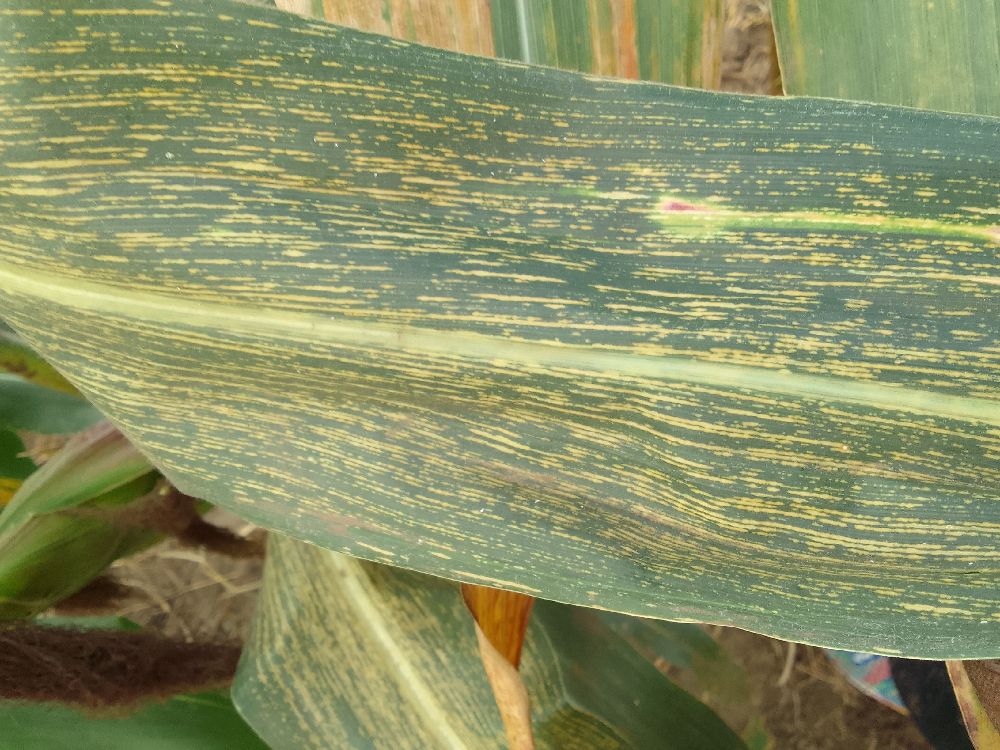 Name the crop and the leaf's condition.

maize, maize streak virus
